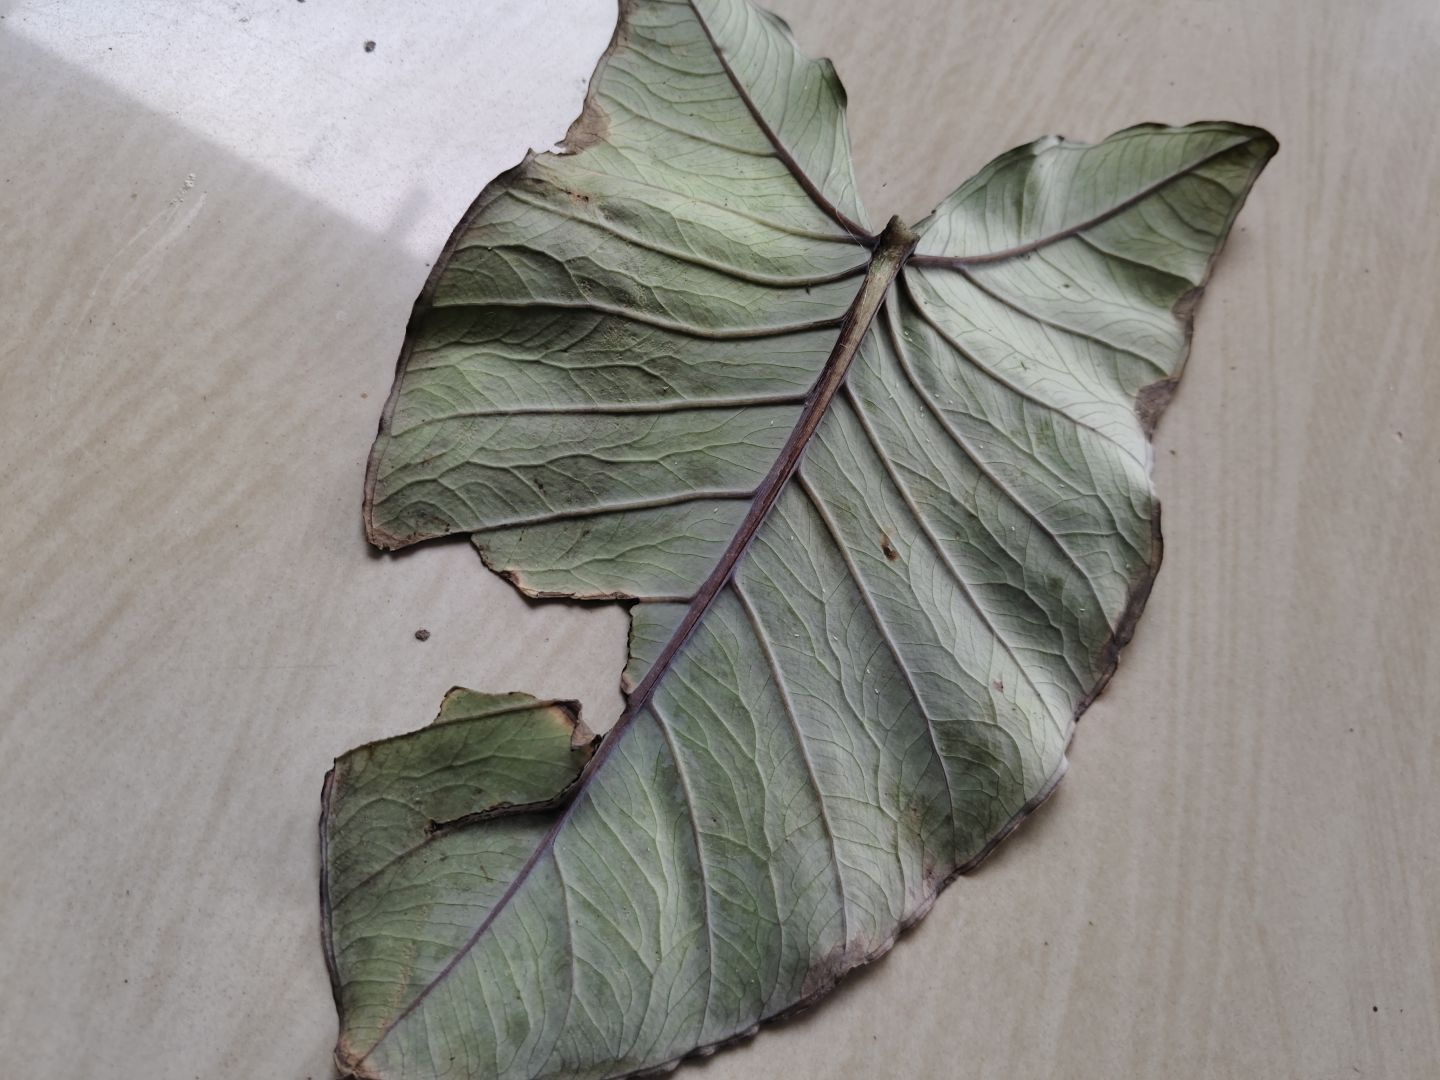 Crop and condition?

taro, leaf blight
